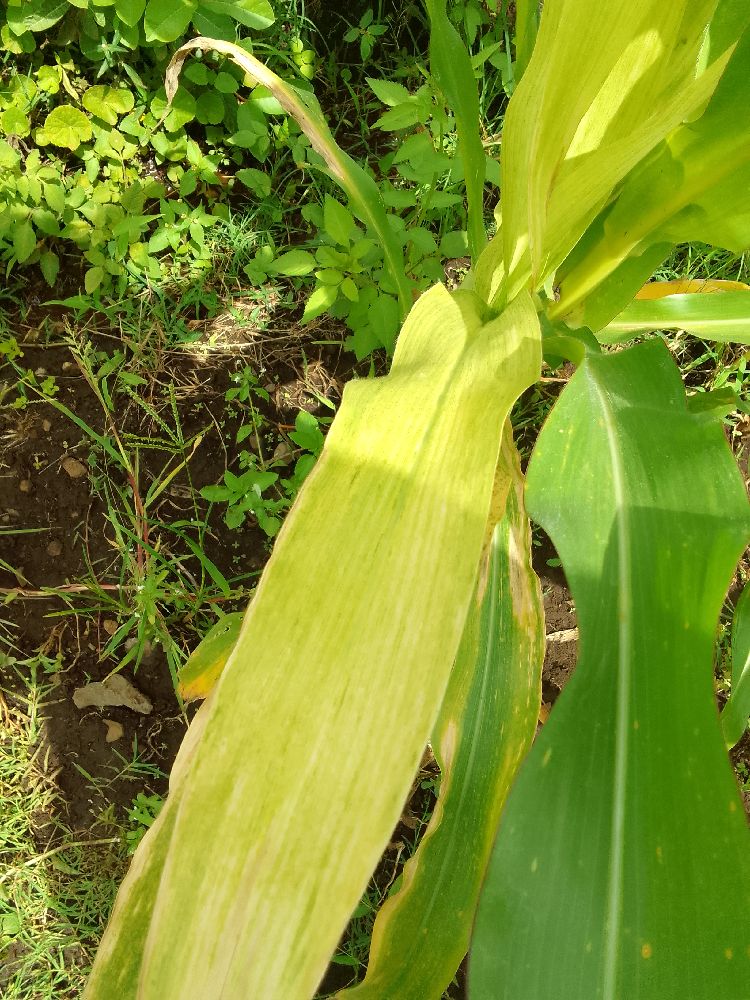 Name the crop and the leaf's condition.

maize, maize lethal necrosis
